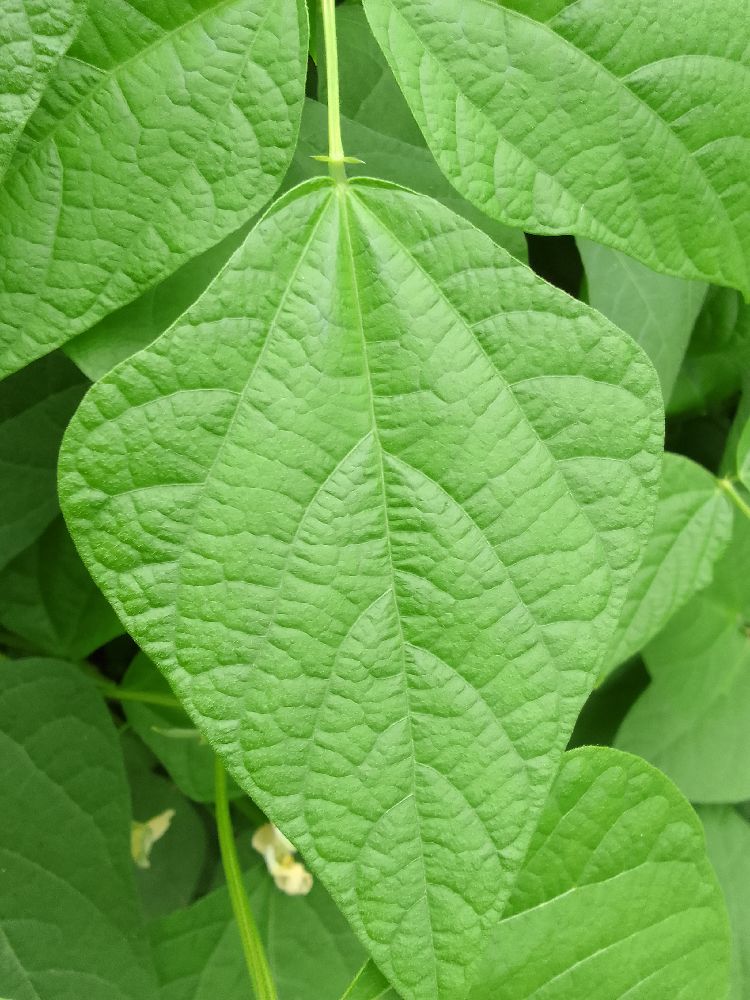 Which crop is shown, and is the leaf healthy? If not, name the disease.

common bean, healthy
